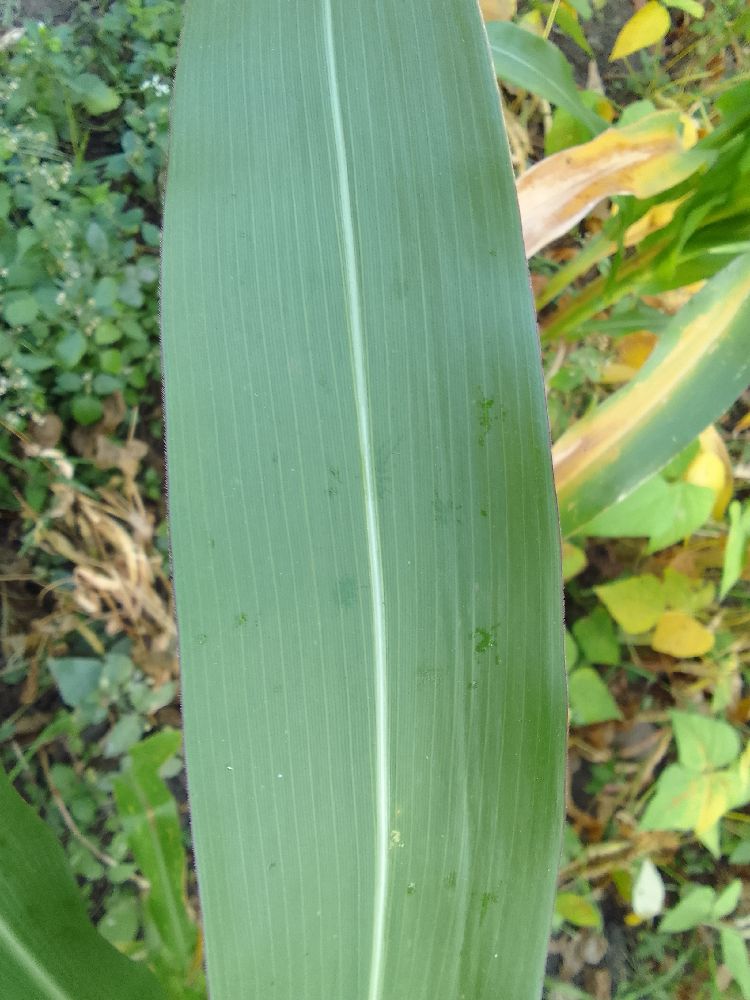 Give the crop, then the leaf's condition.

maize, healthy
